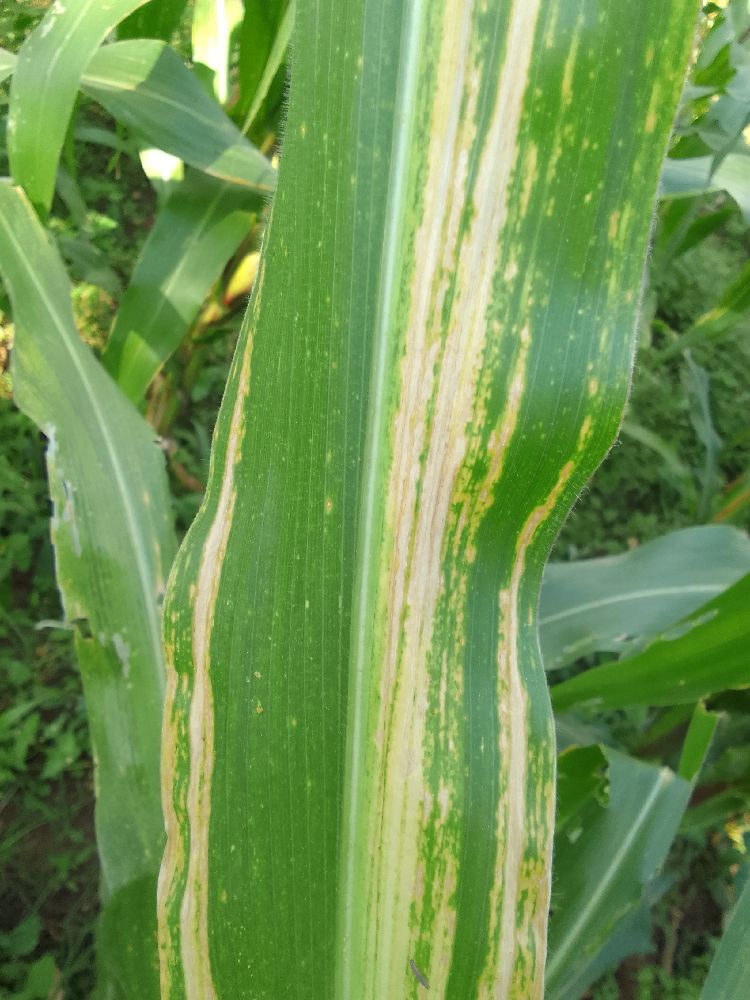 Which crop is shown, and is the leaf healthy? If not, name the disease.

maize, maize lethal necrosis
